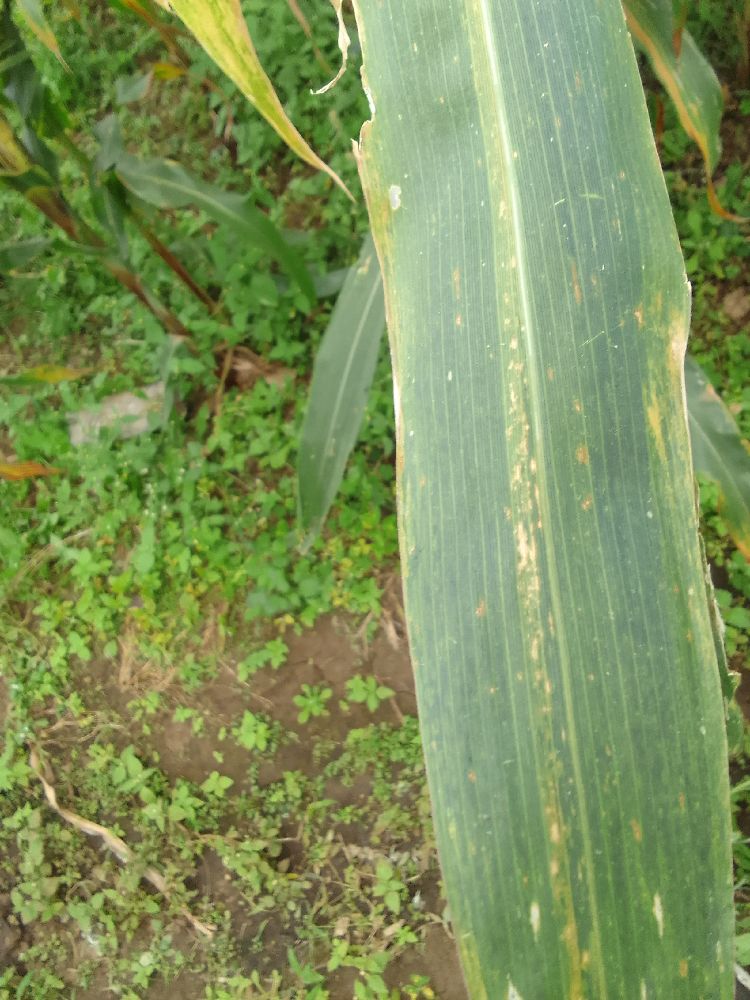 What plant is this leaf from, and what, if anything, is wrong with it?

maize, maize lethal necrosis
